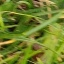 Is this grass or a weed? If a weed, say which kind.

grass
